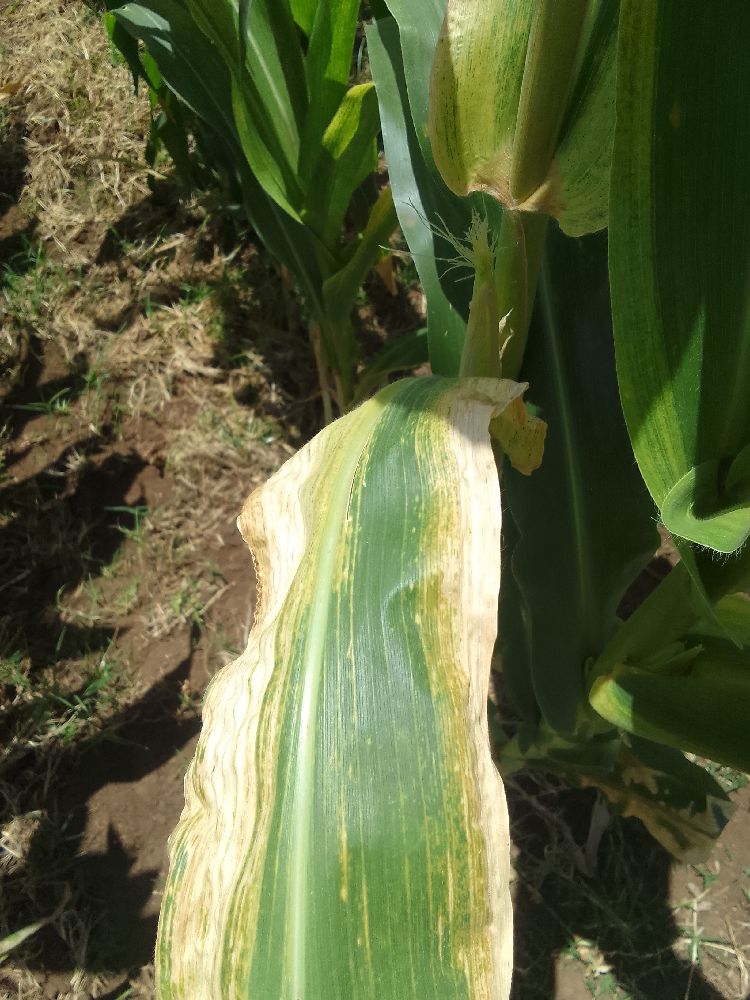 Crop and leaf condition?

maize, maize lethal necrosis
